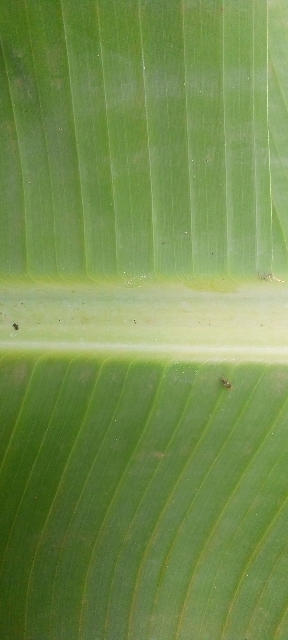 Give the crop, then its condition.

banana, healthy
